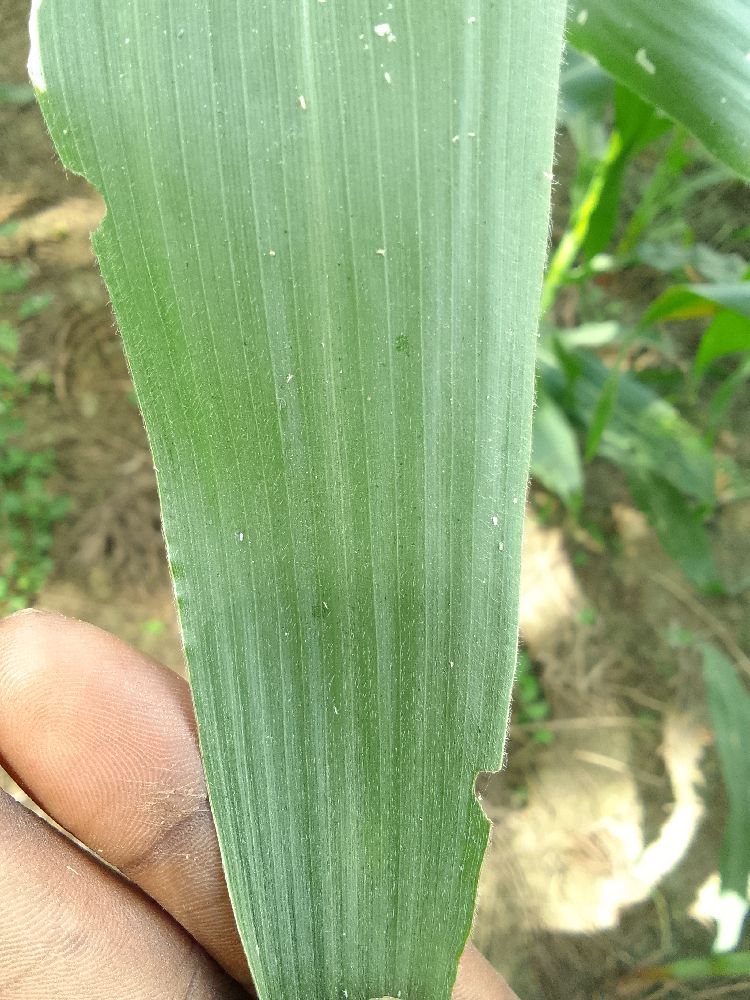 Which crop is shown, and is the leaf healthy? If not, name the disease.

maize, healthy
